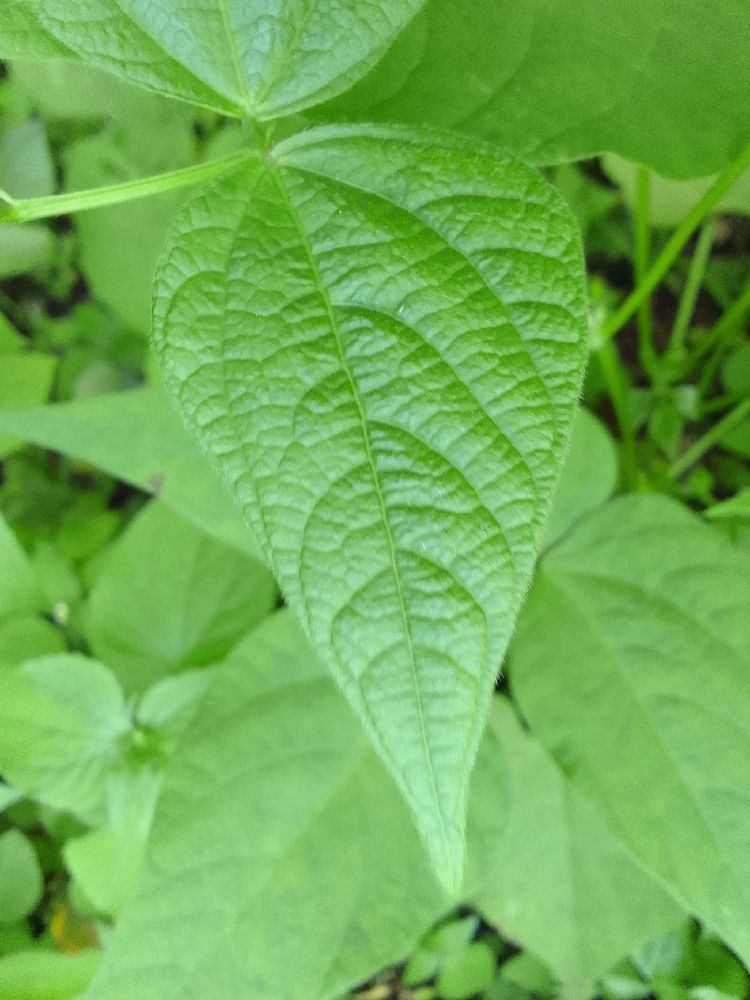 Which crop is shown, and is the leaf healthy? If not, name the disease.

common bean, healthy
